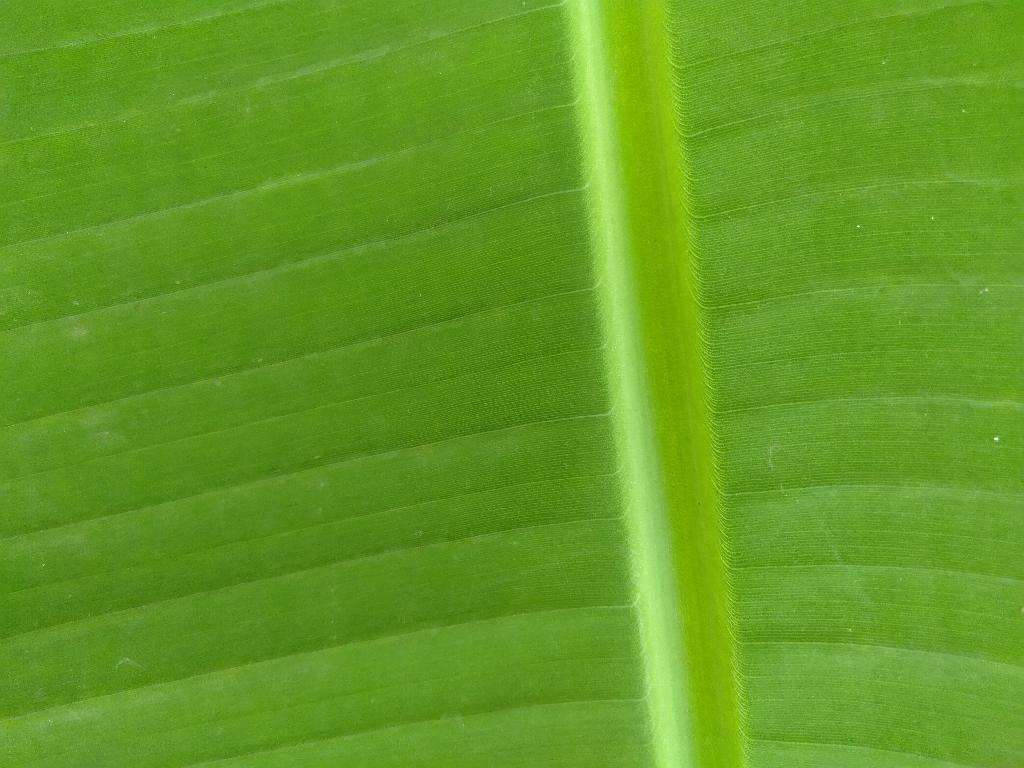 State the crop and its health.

banana, healthy
